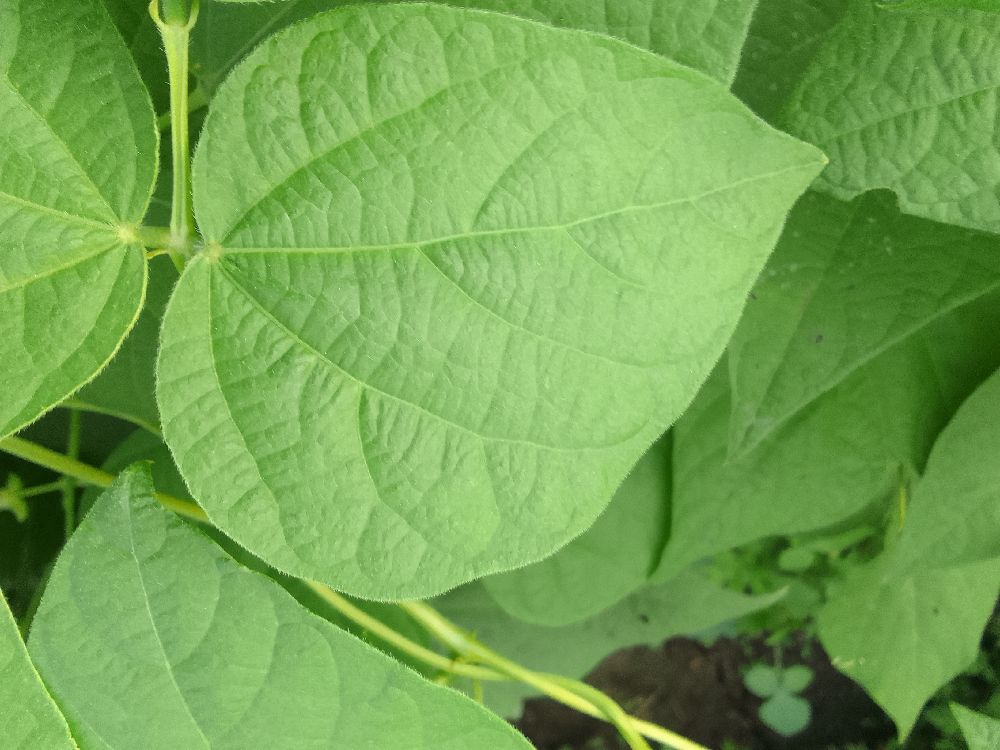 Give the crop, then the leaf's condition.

common bean, healthy
